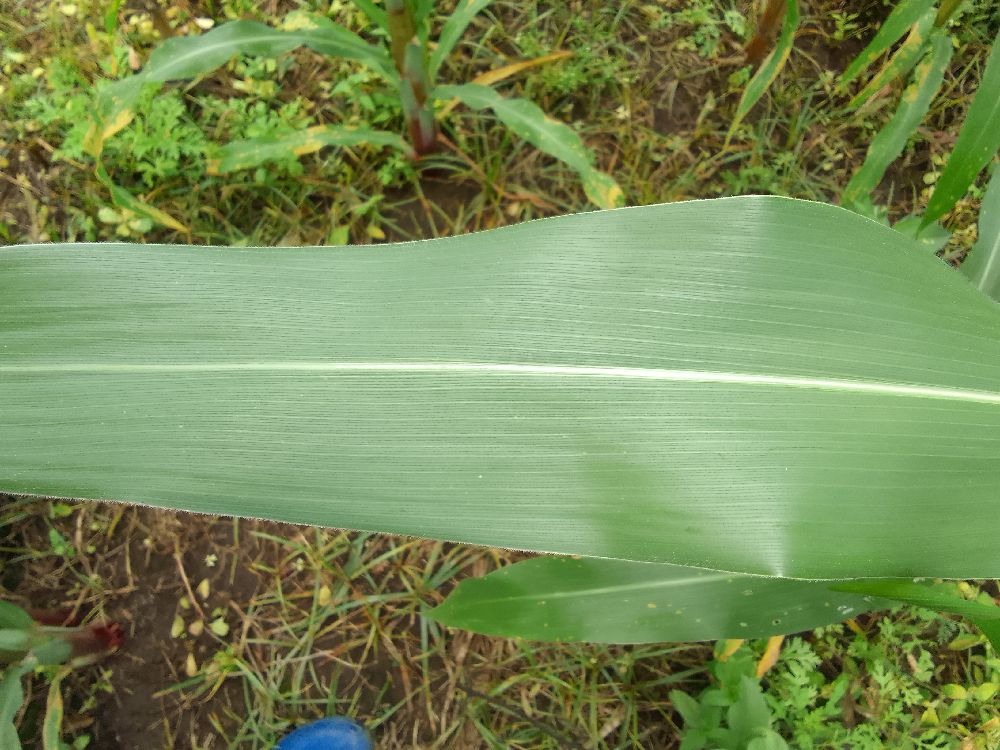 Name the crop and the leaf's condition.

maize, healthy
